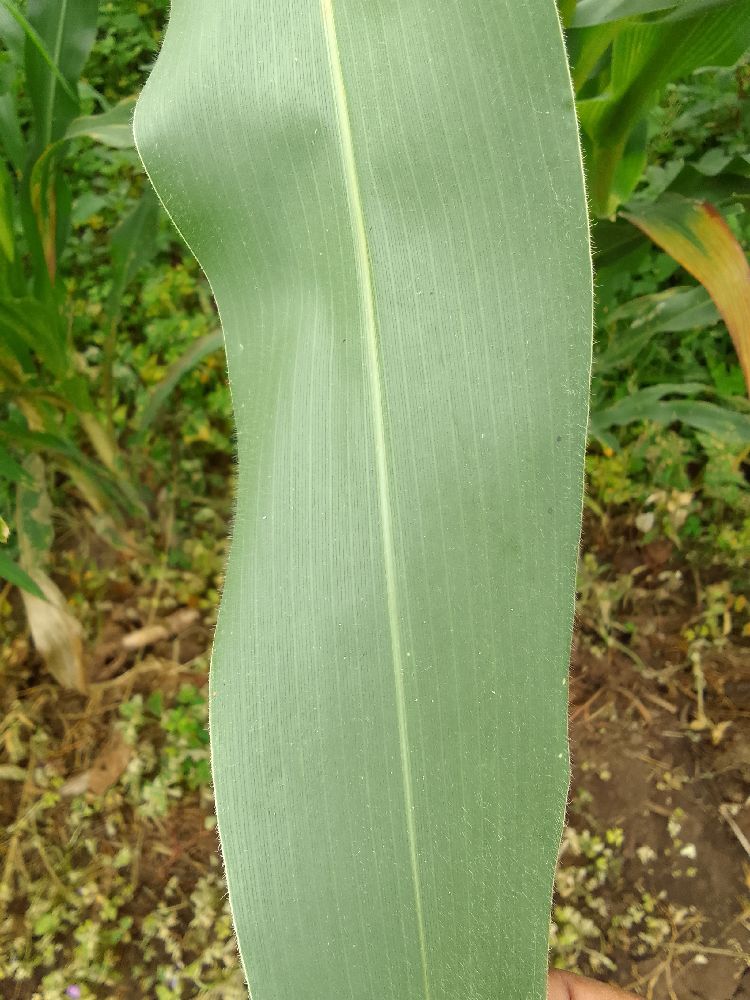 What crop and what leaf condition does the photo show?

maize, healthy
